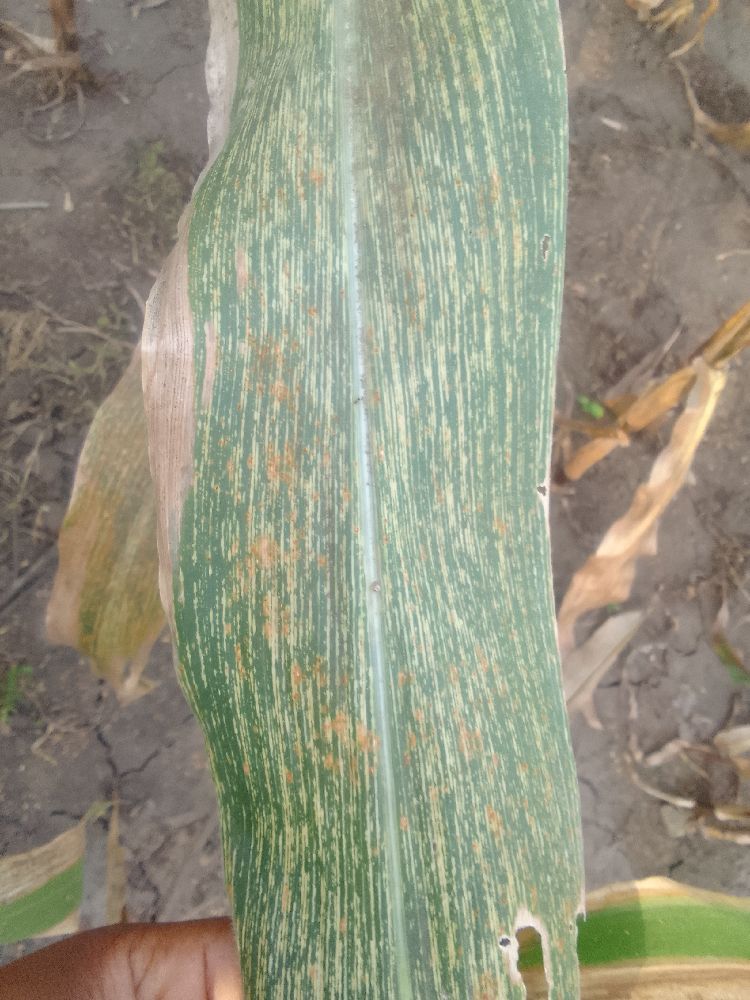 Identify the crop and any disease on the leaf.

maize, maize streak virus
